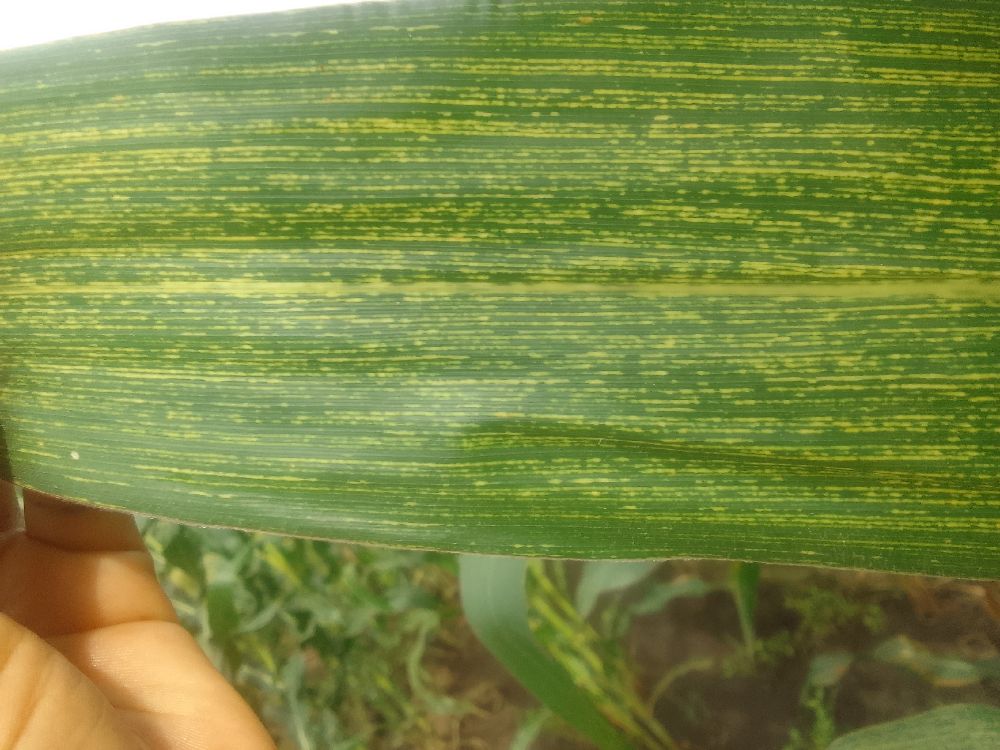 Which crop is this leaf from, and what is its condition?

maize, maize streak virus
